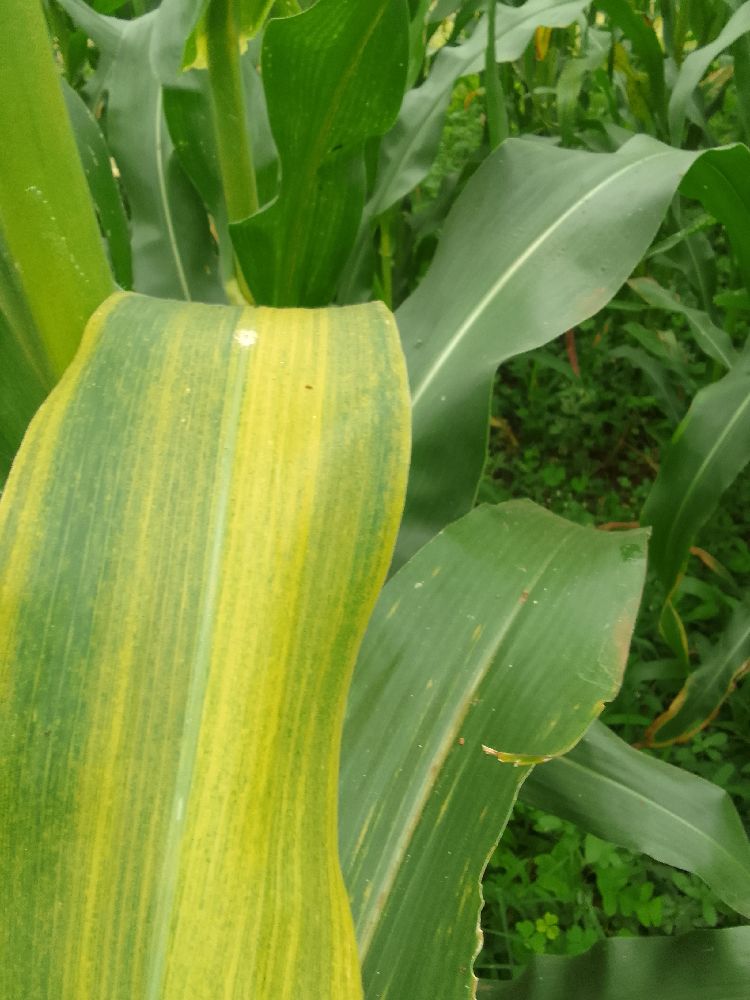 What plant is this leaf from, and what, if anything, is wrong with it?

maize, maize lethal necrosis
